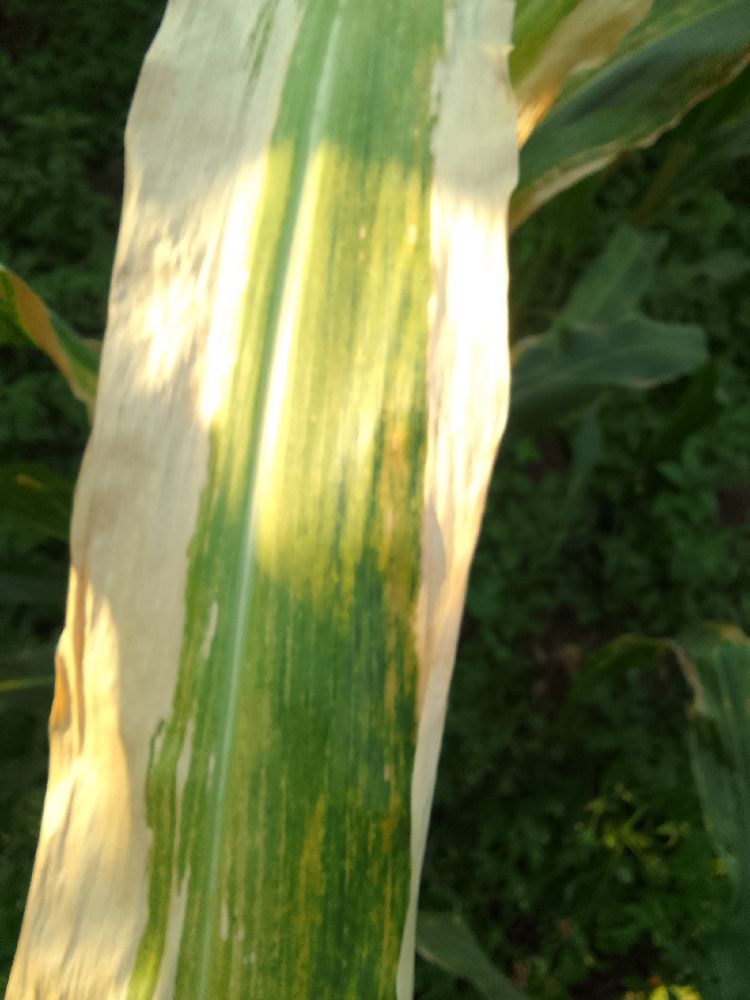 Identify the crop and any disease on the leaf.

maize, maize lethal necrosis
